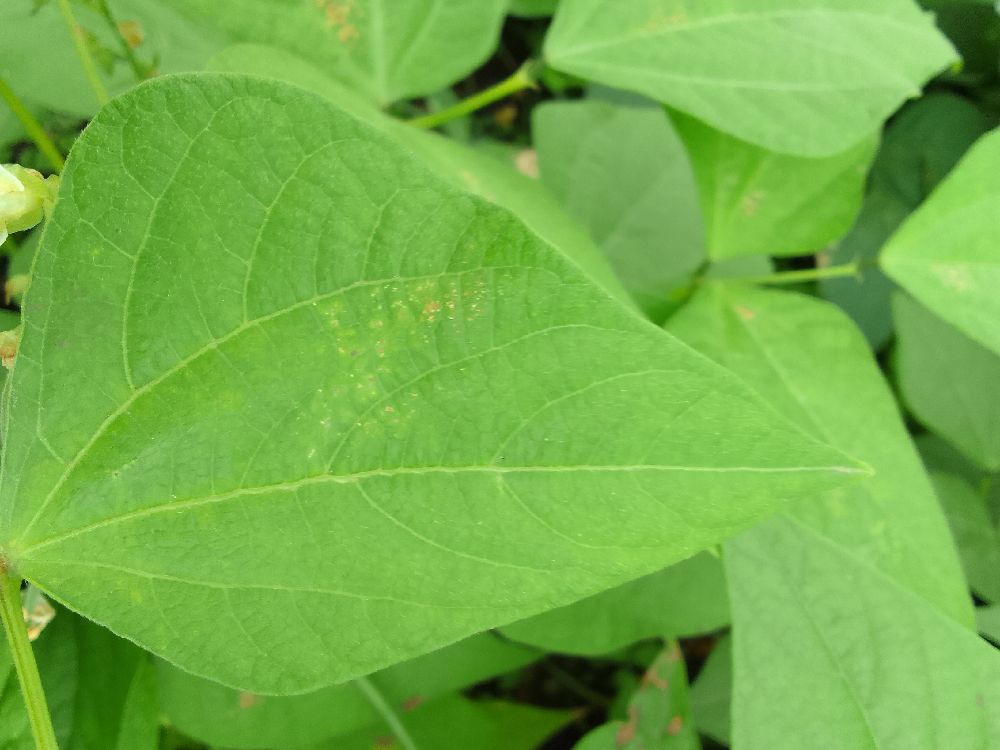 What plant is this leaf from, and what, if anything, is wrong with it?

common bean, healthy
